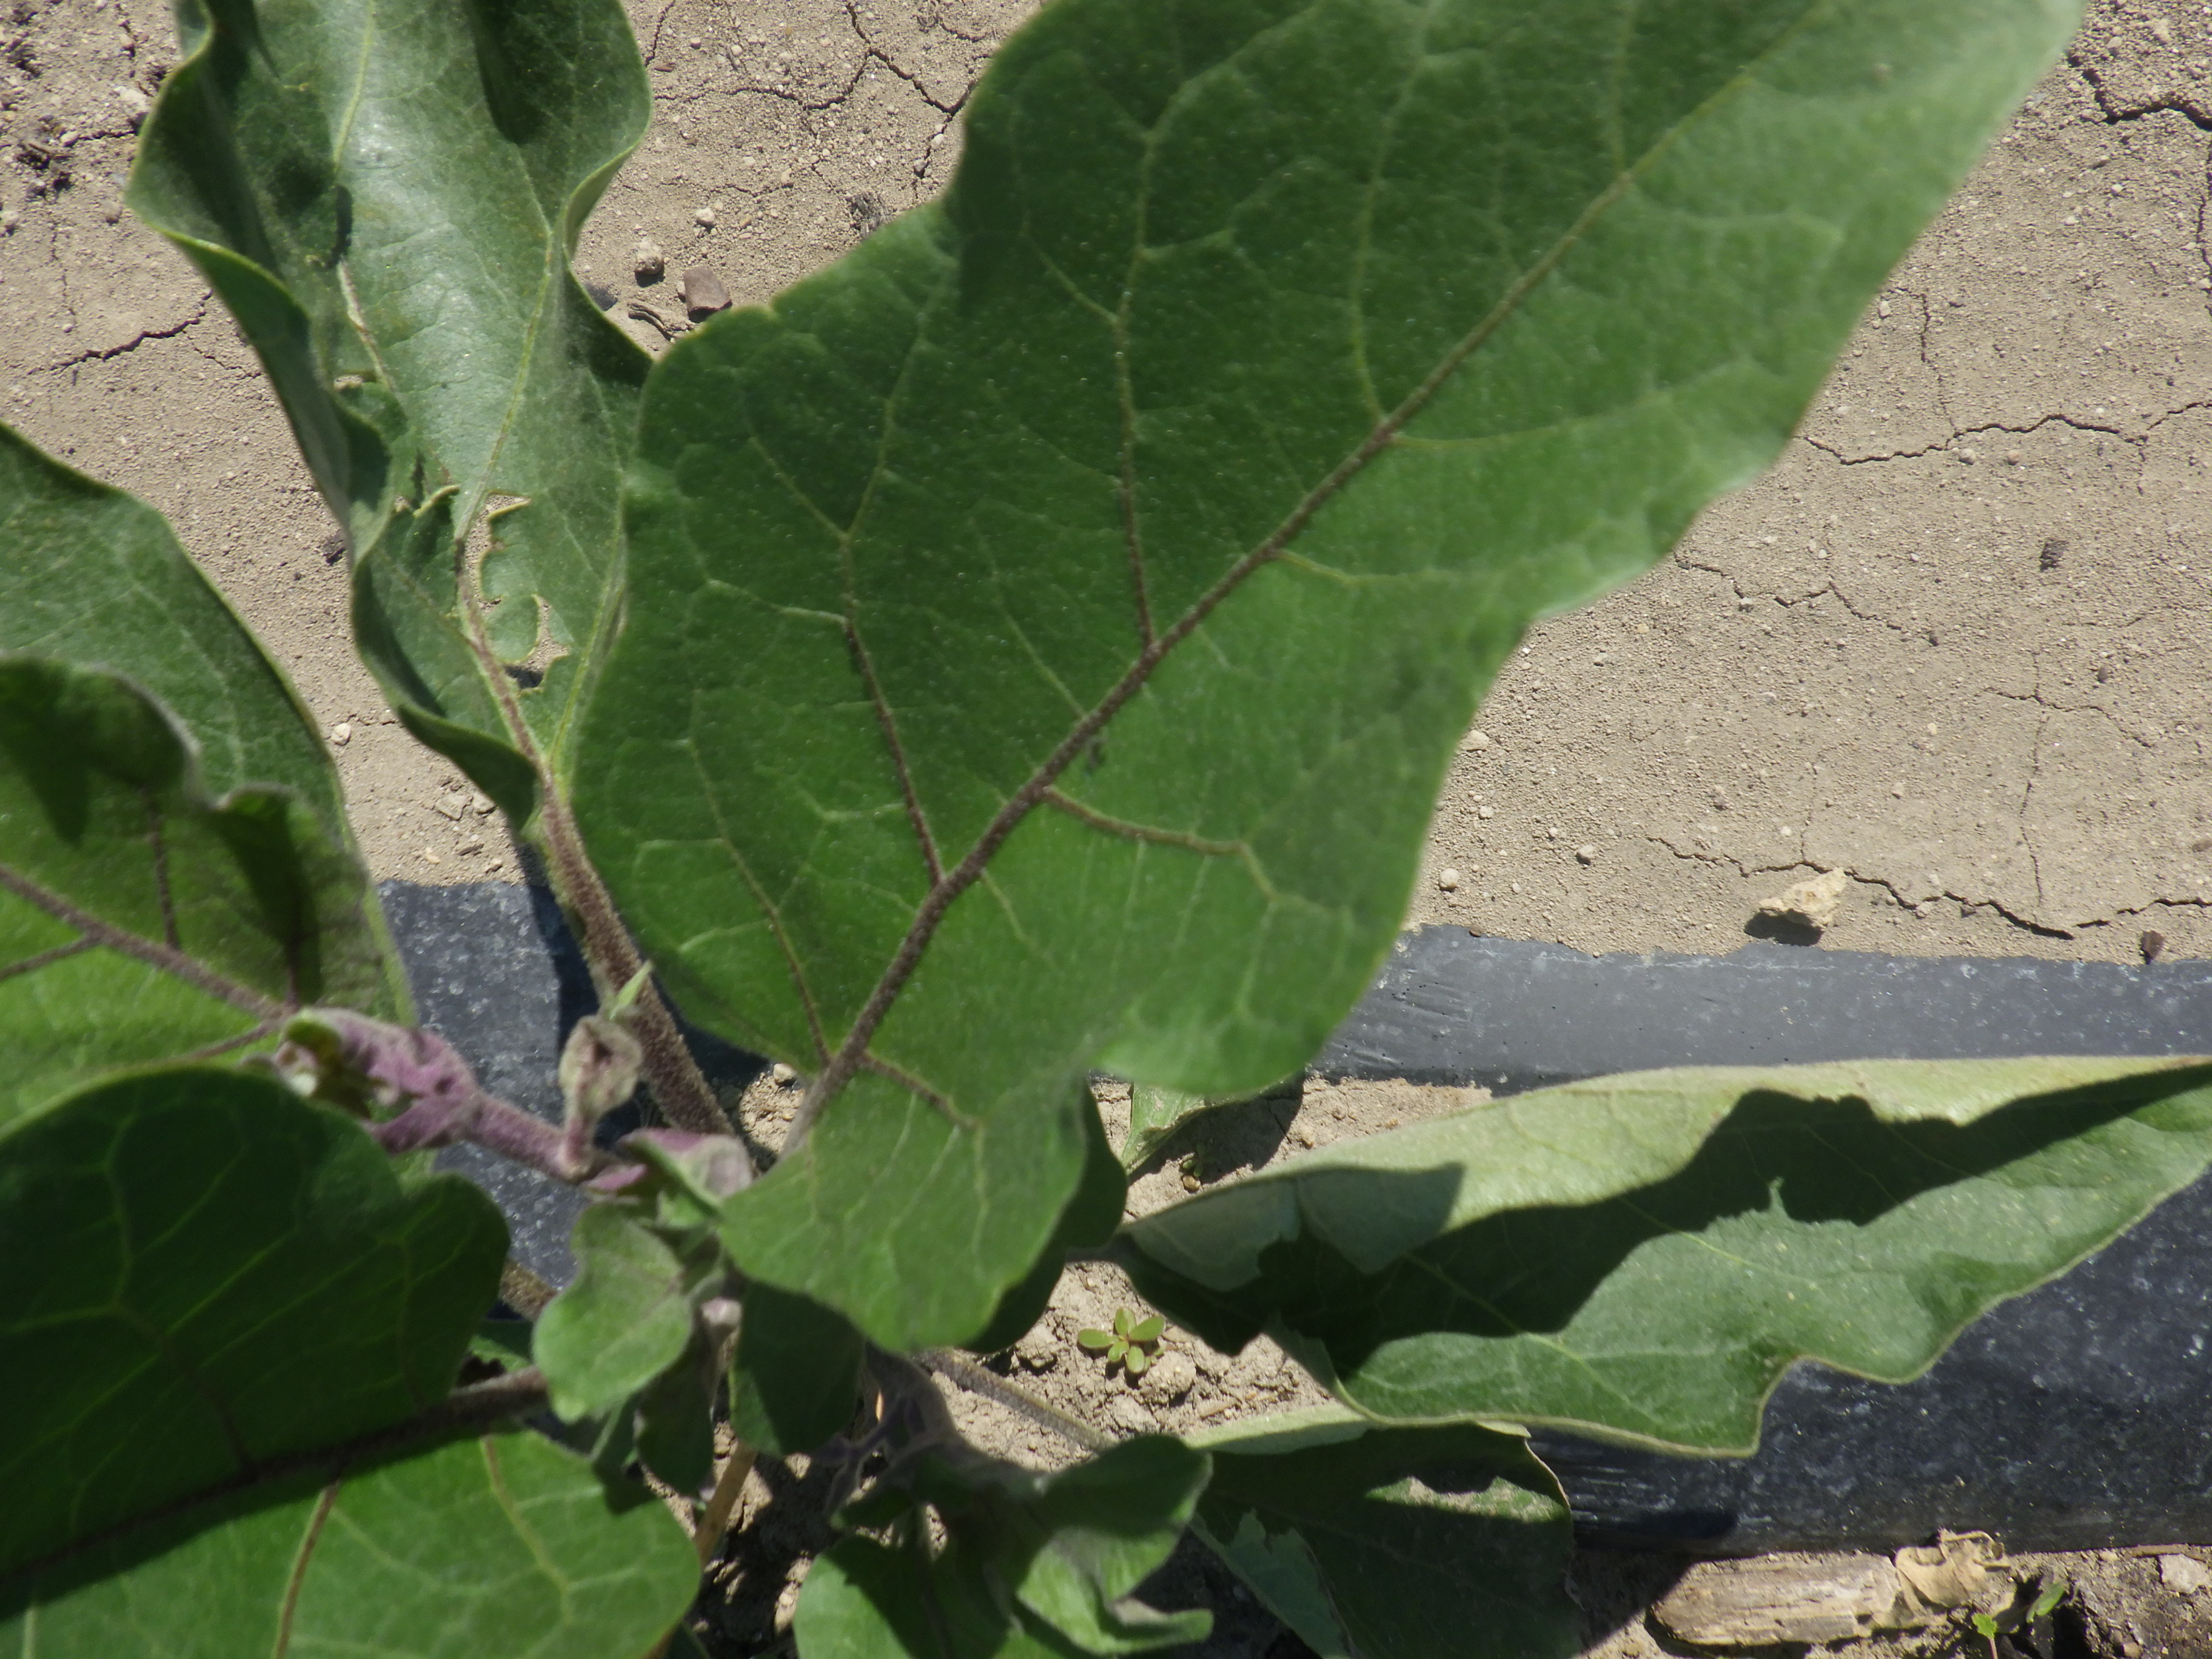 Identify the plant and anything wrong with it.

aubergine, aphids, colorado potato beetle
